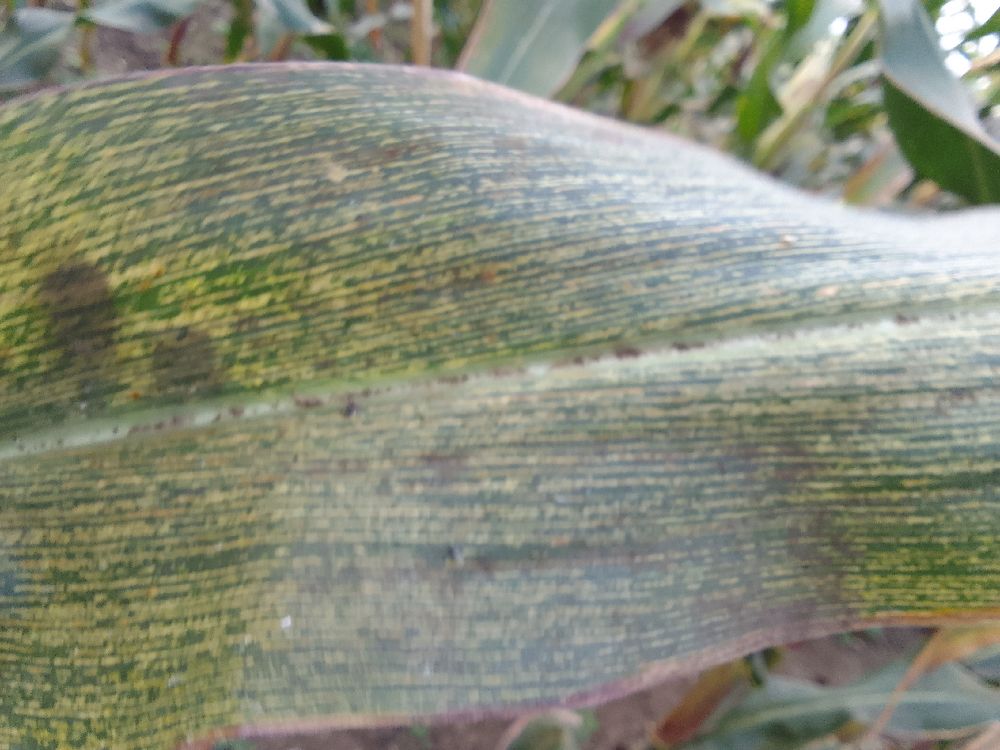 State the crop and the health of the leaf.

maize, maize streak virus
